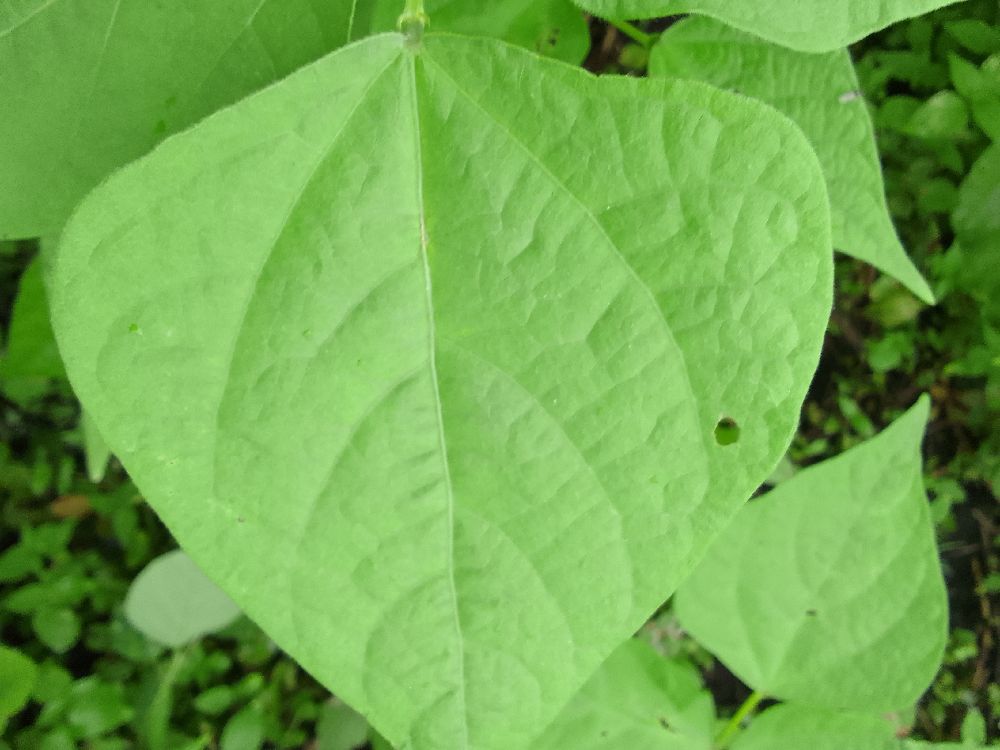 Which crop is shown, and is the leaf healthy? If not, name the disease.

common bean, healthy
